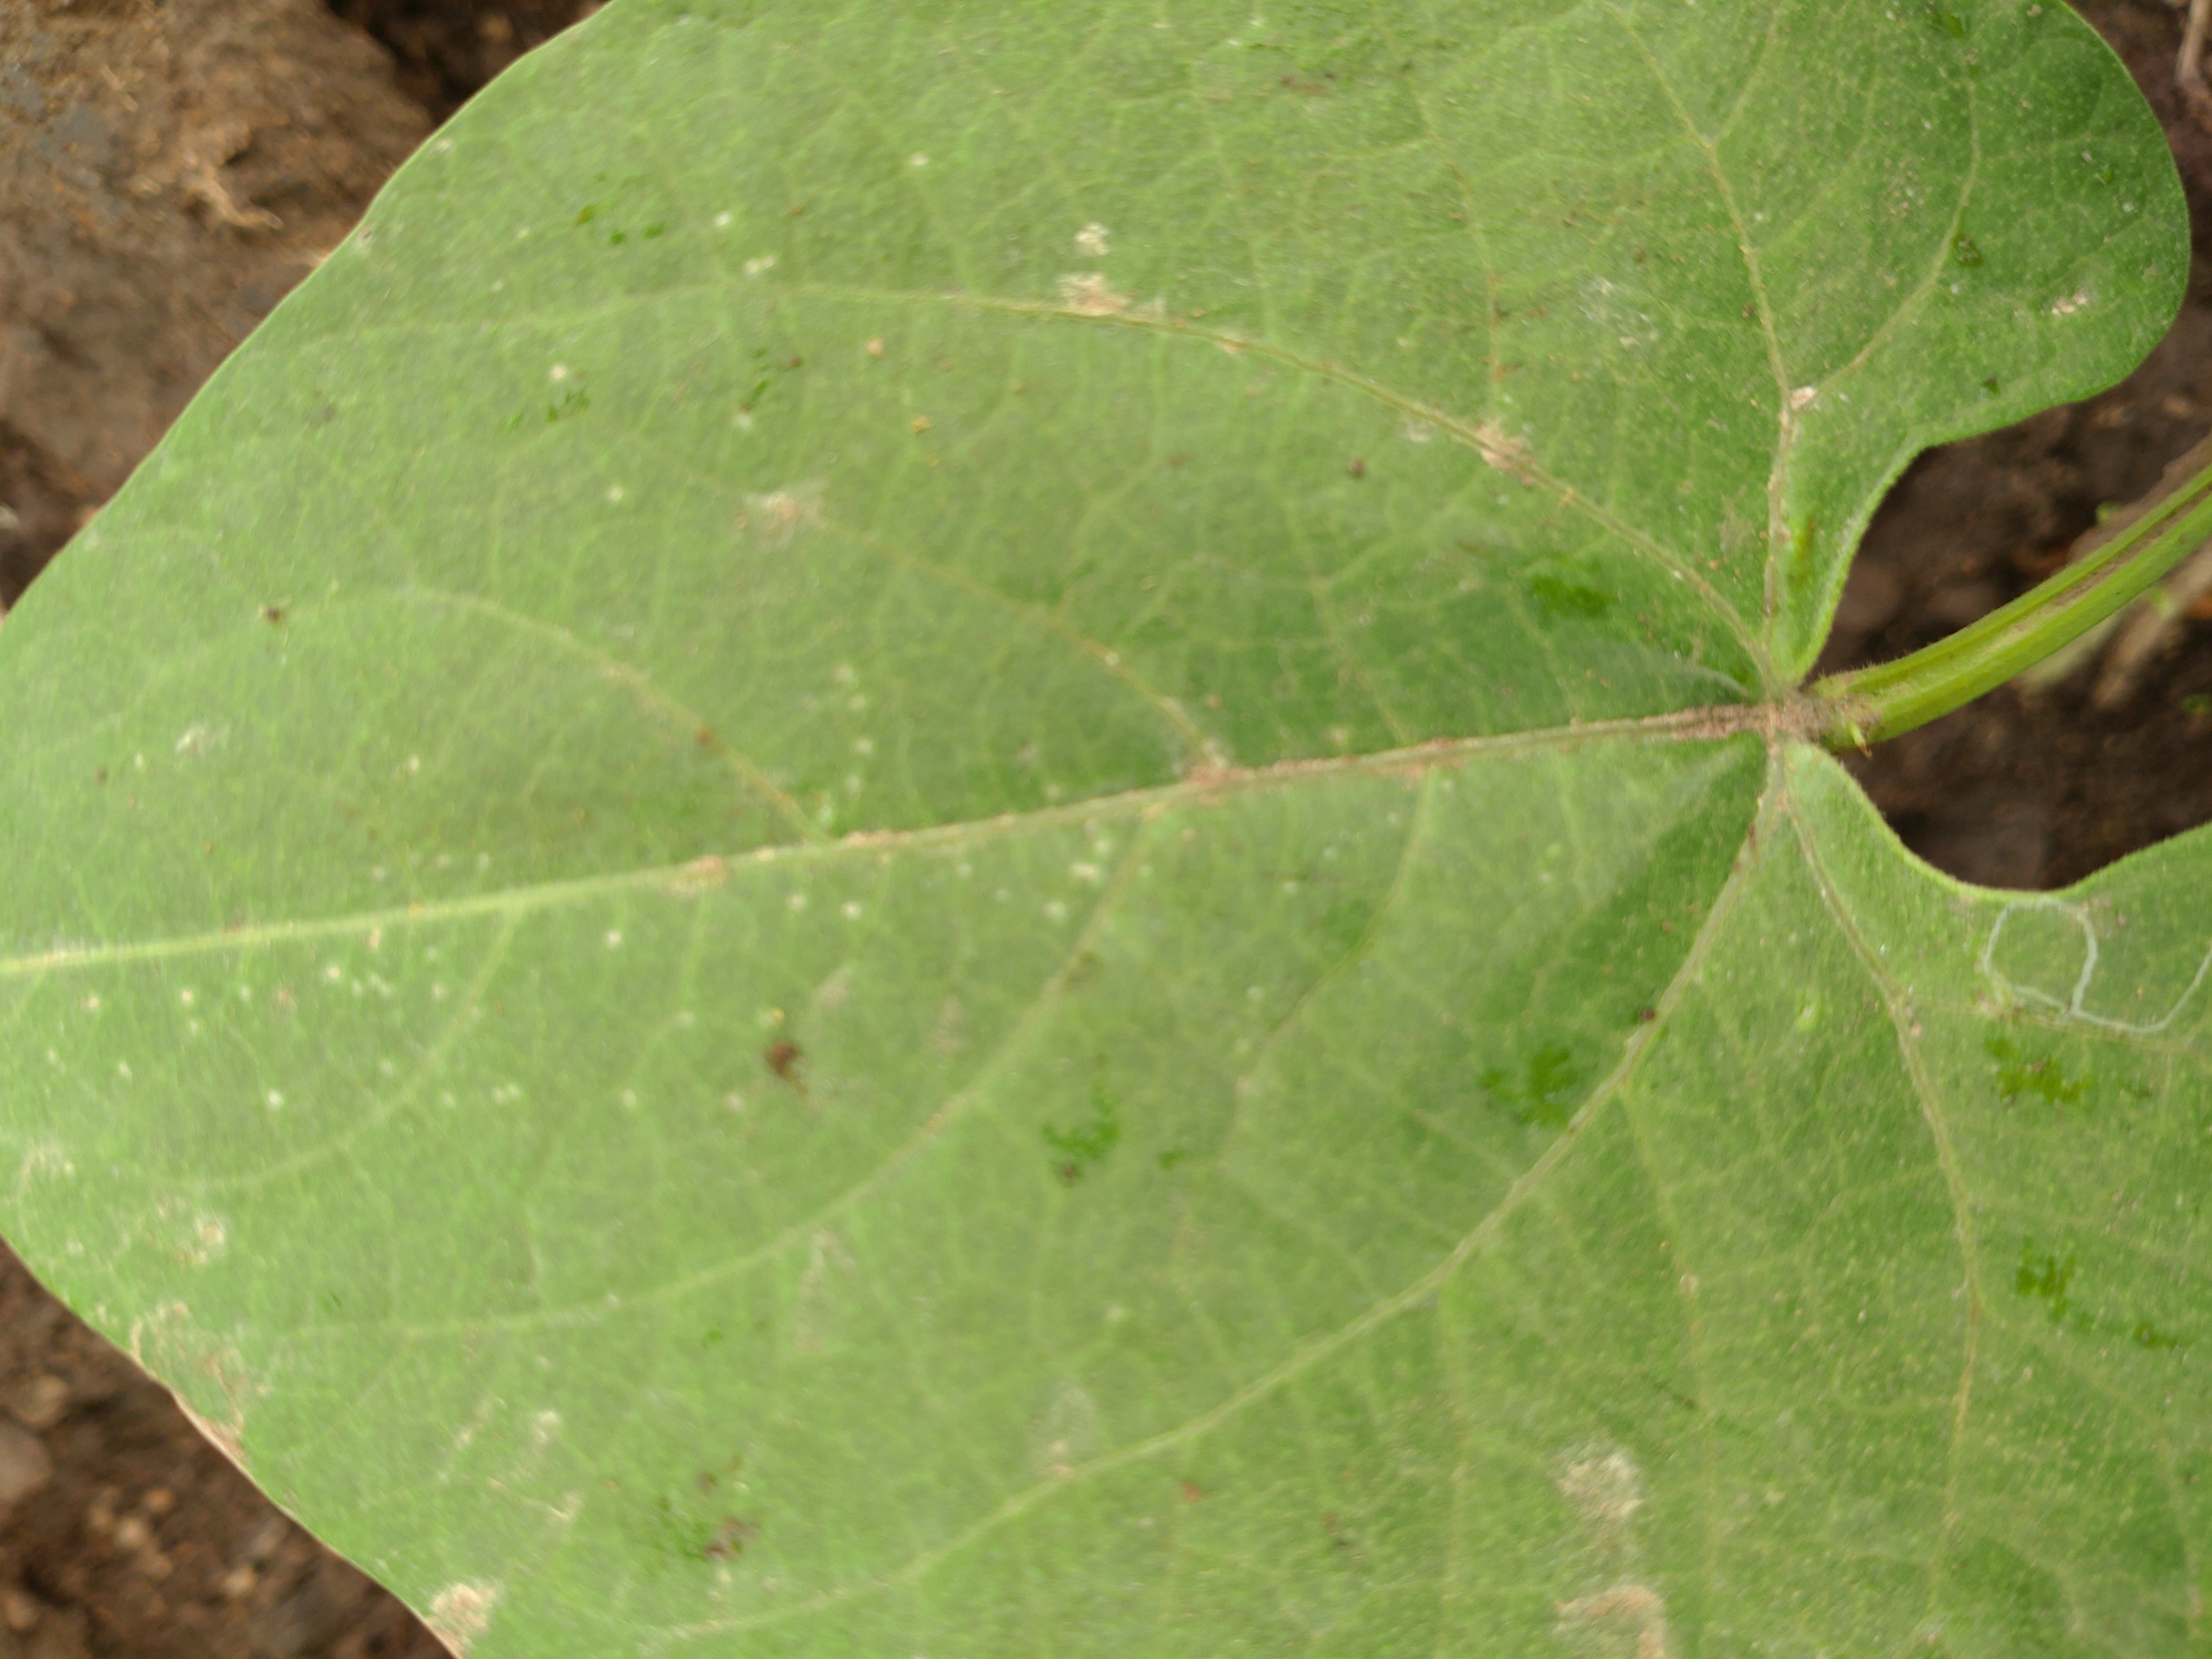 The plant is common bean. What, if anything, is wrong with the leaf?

healthy
